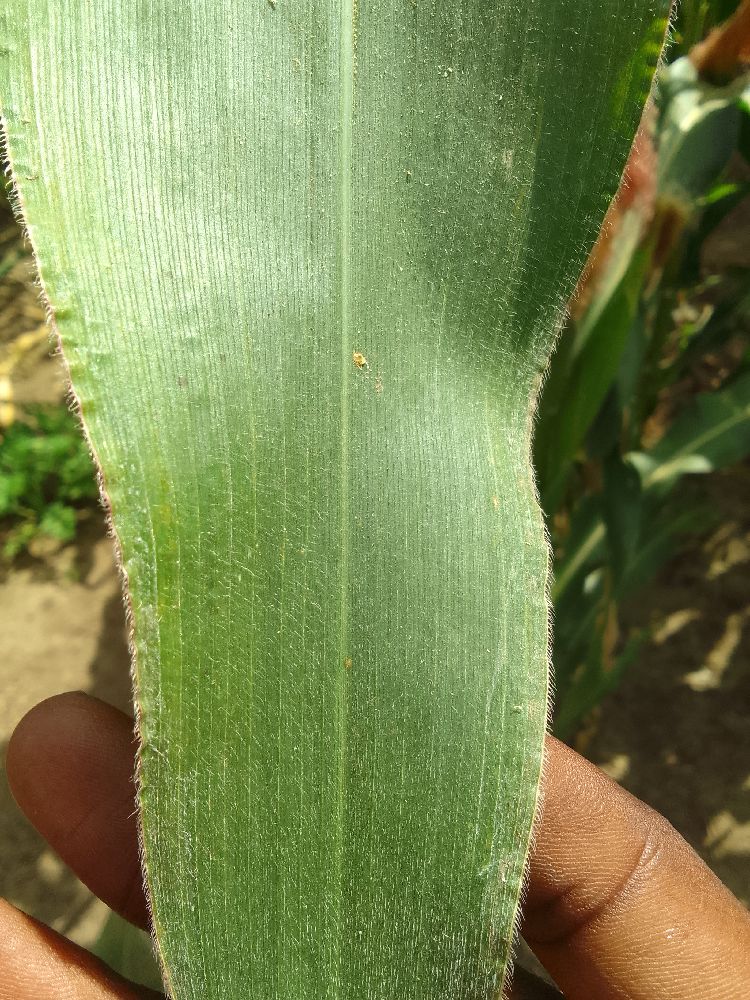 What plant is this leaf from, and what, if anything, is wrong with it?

maize, healthy
